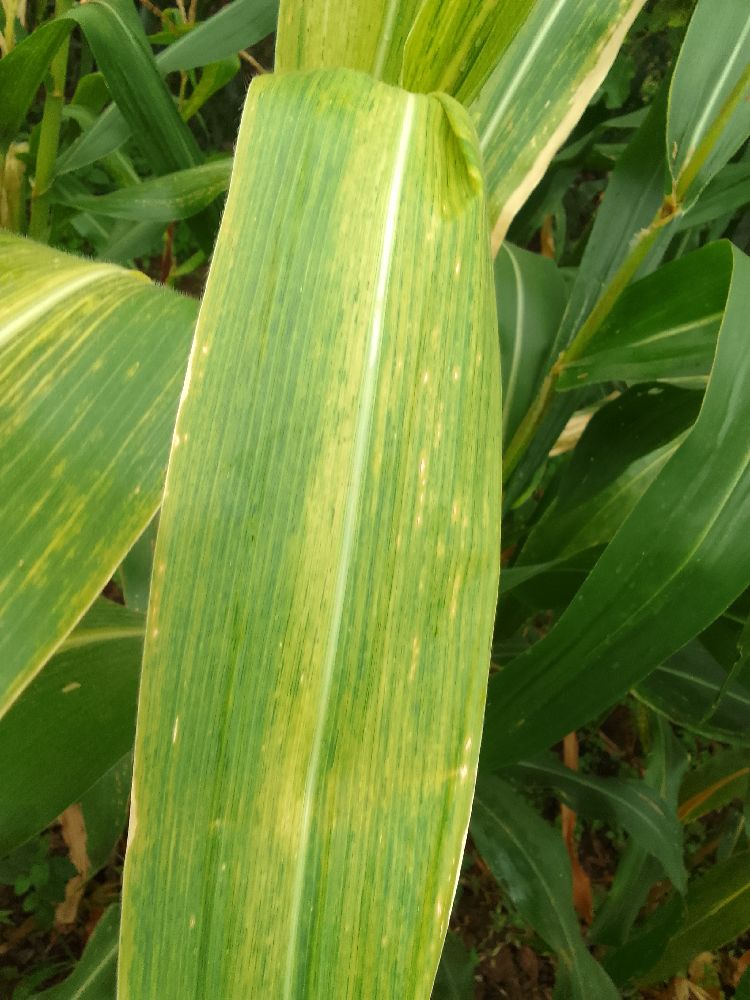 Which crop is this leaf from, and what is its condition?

maize, maize lethal necrosis
